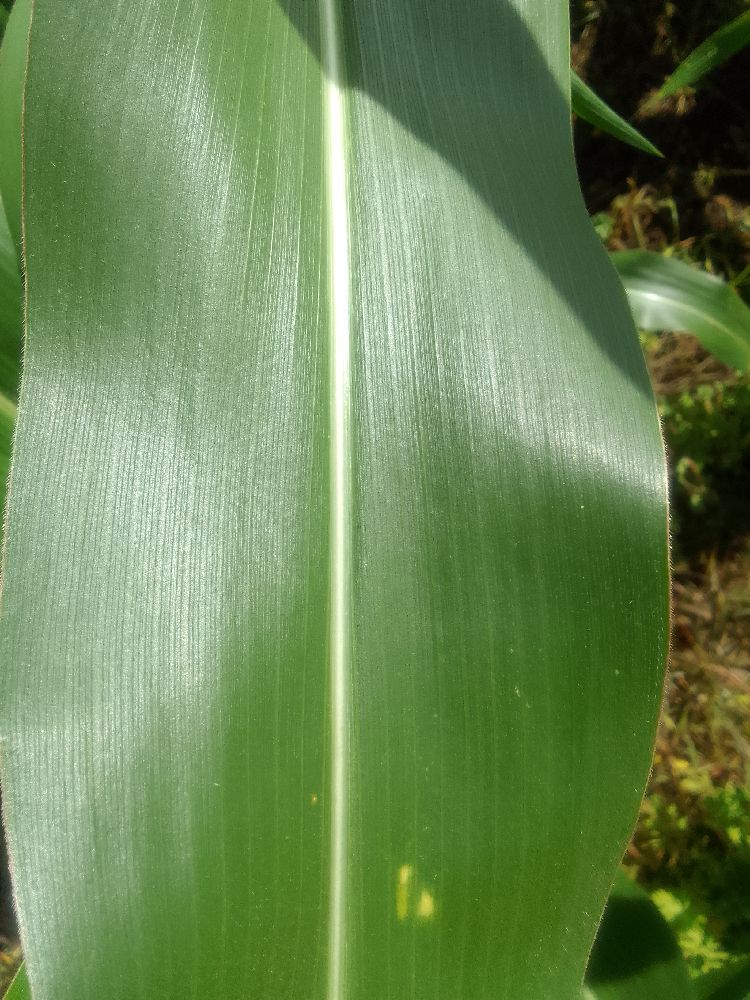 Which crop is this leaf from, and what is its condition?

maize, healthy
